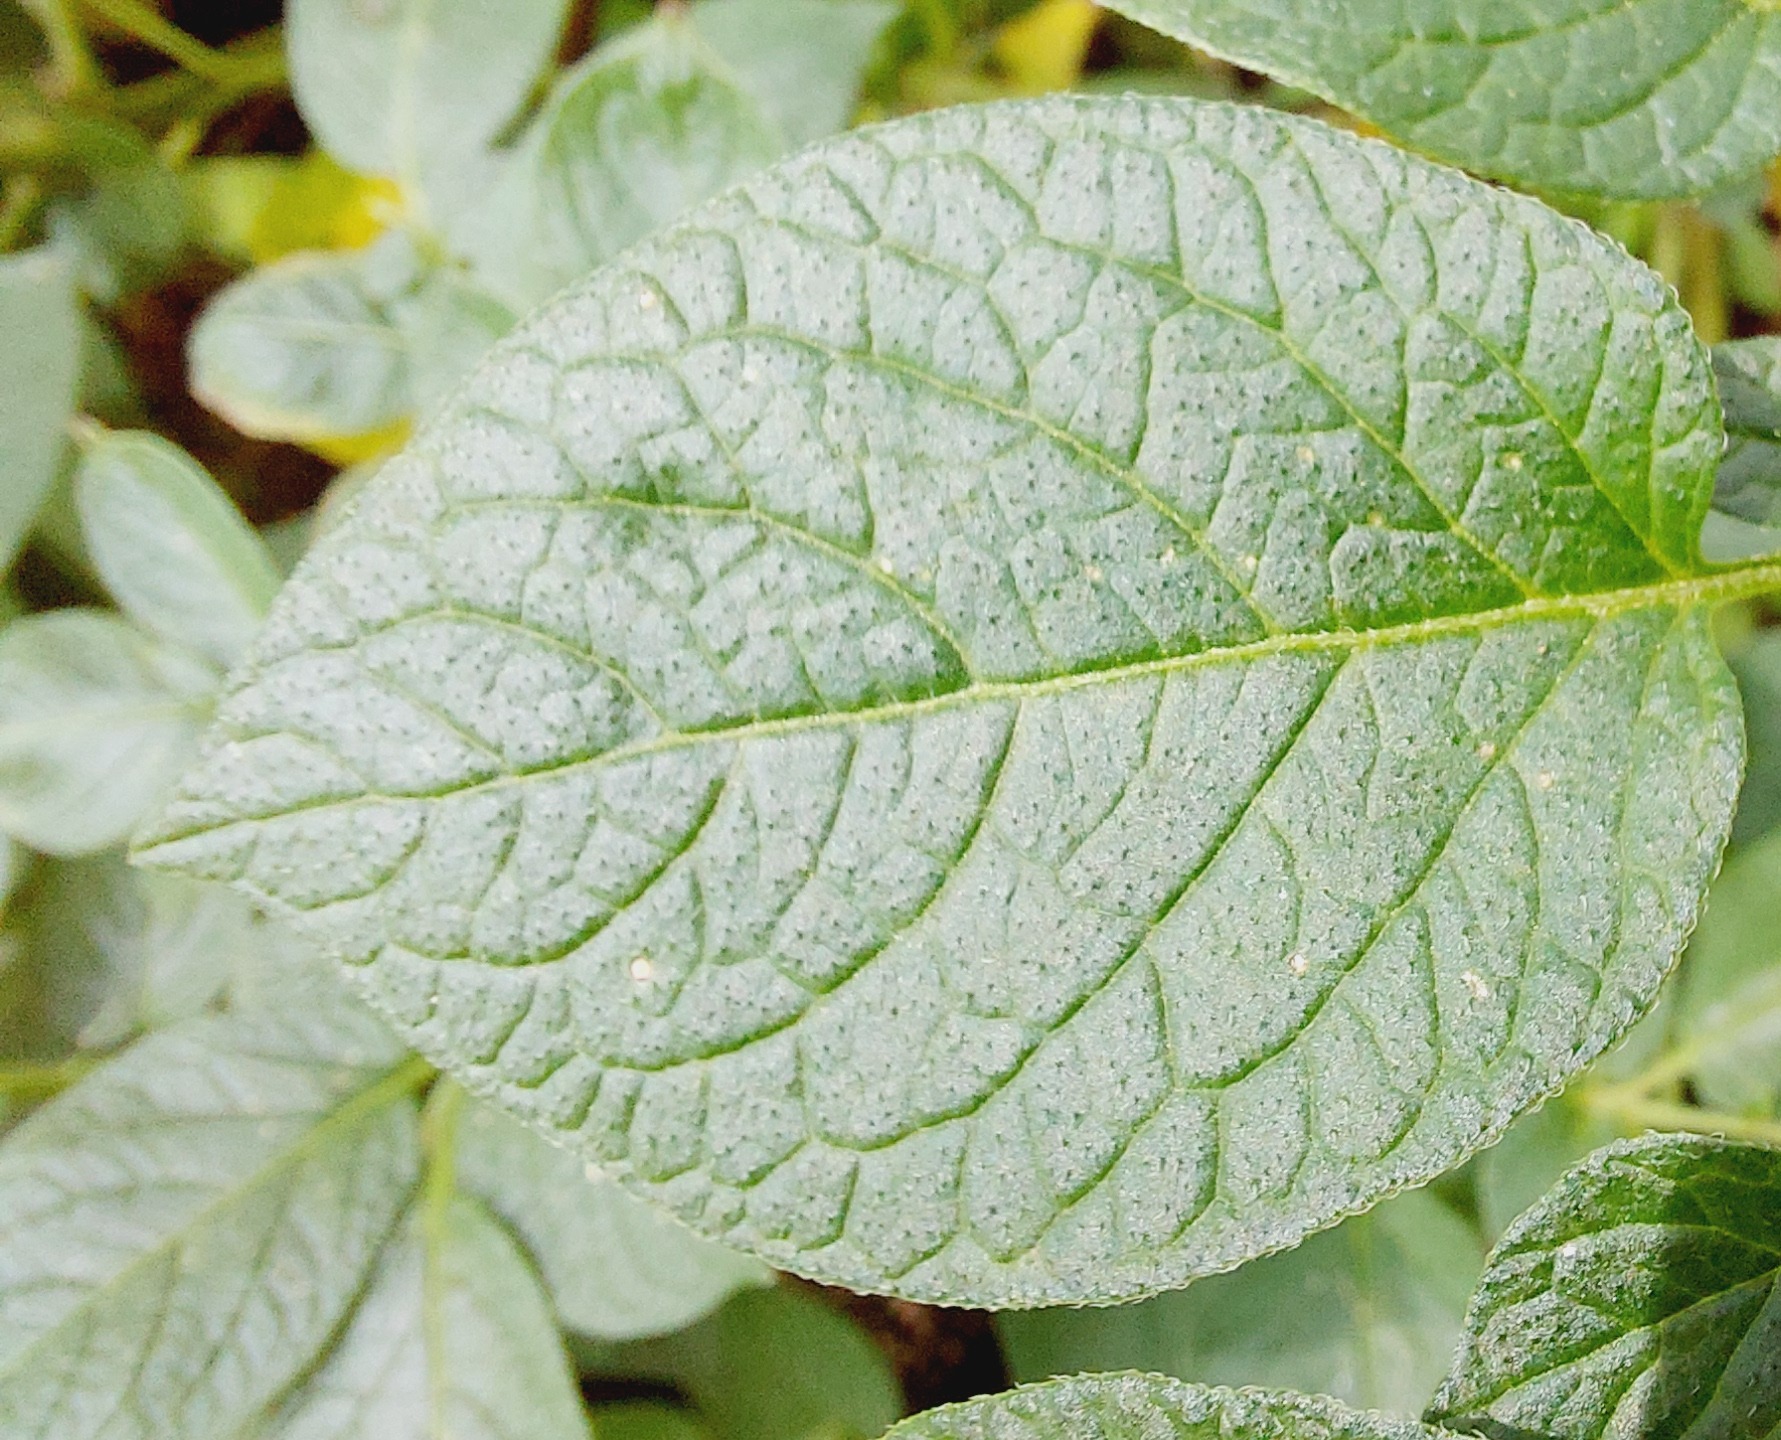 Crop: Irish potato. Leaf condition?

healthy
